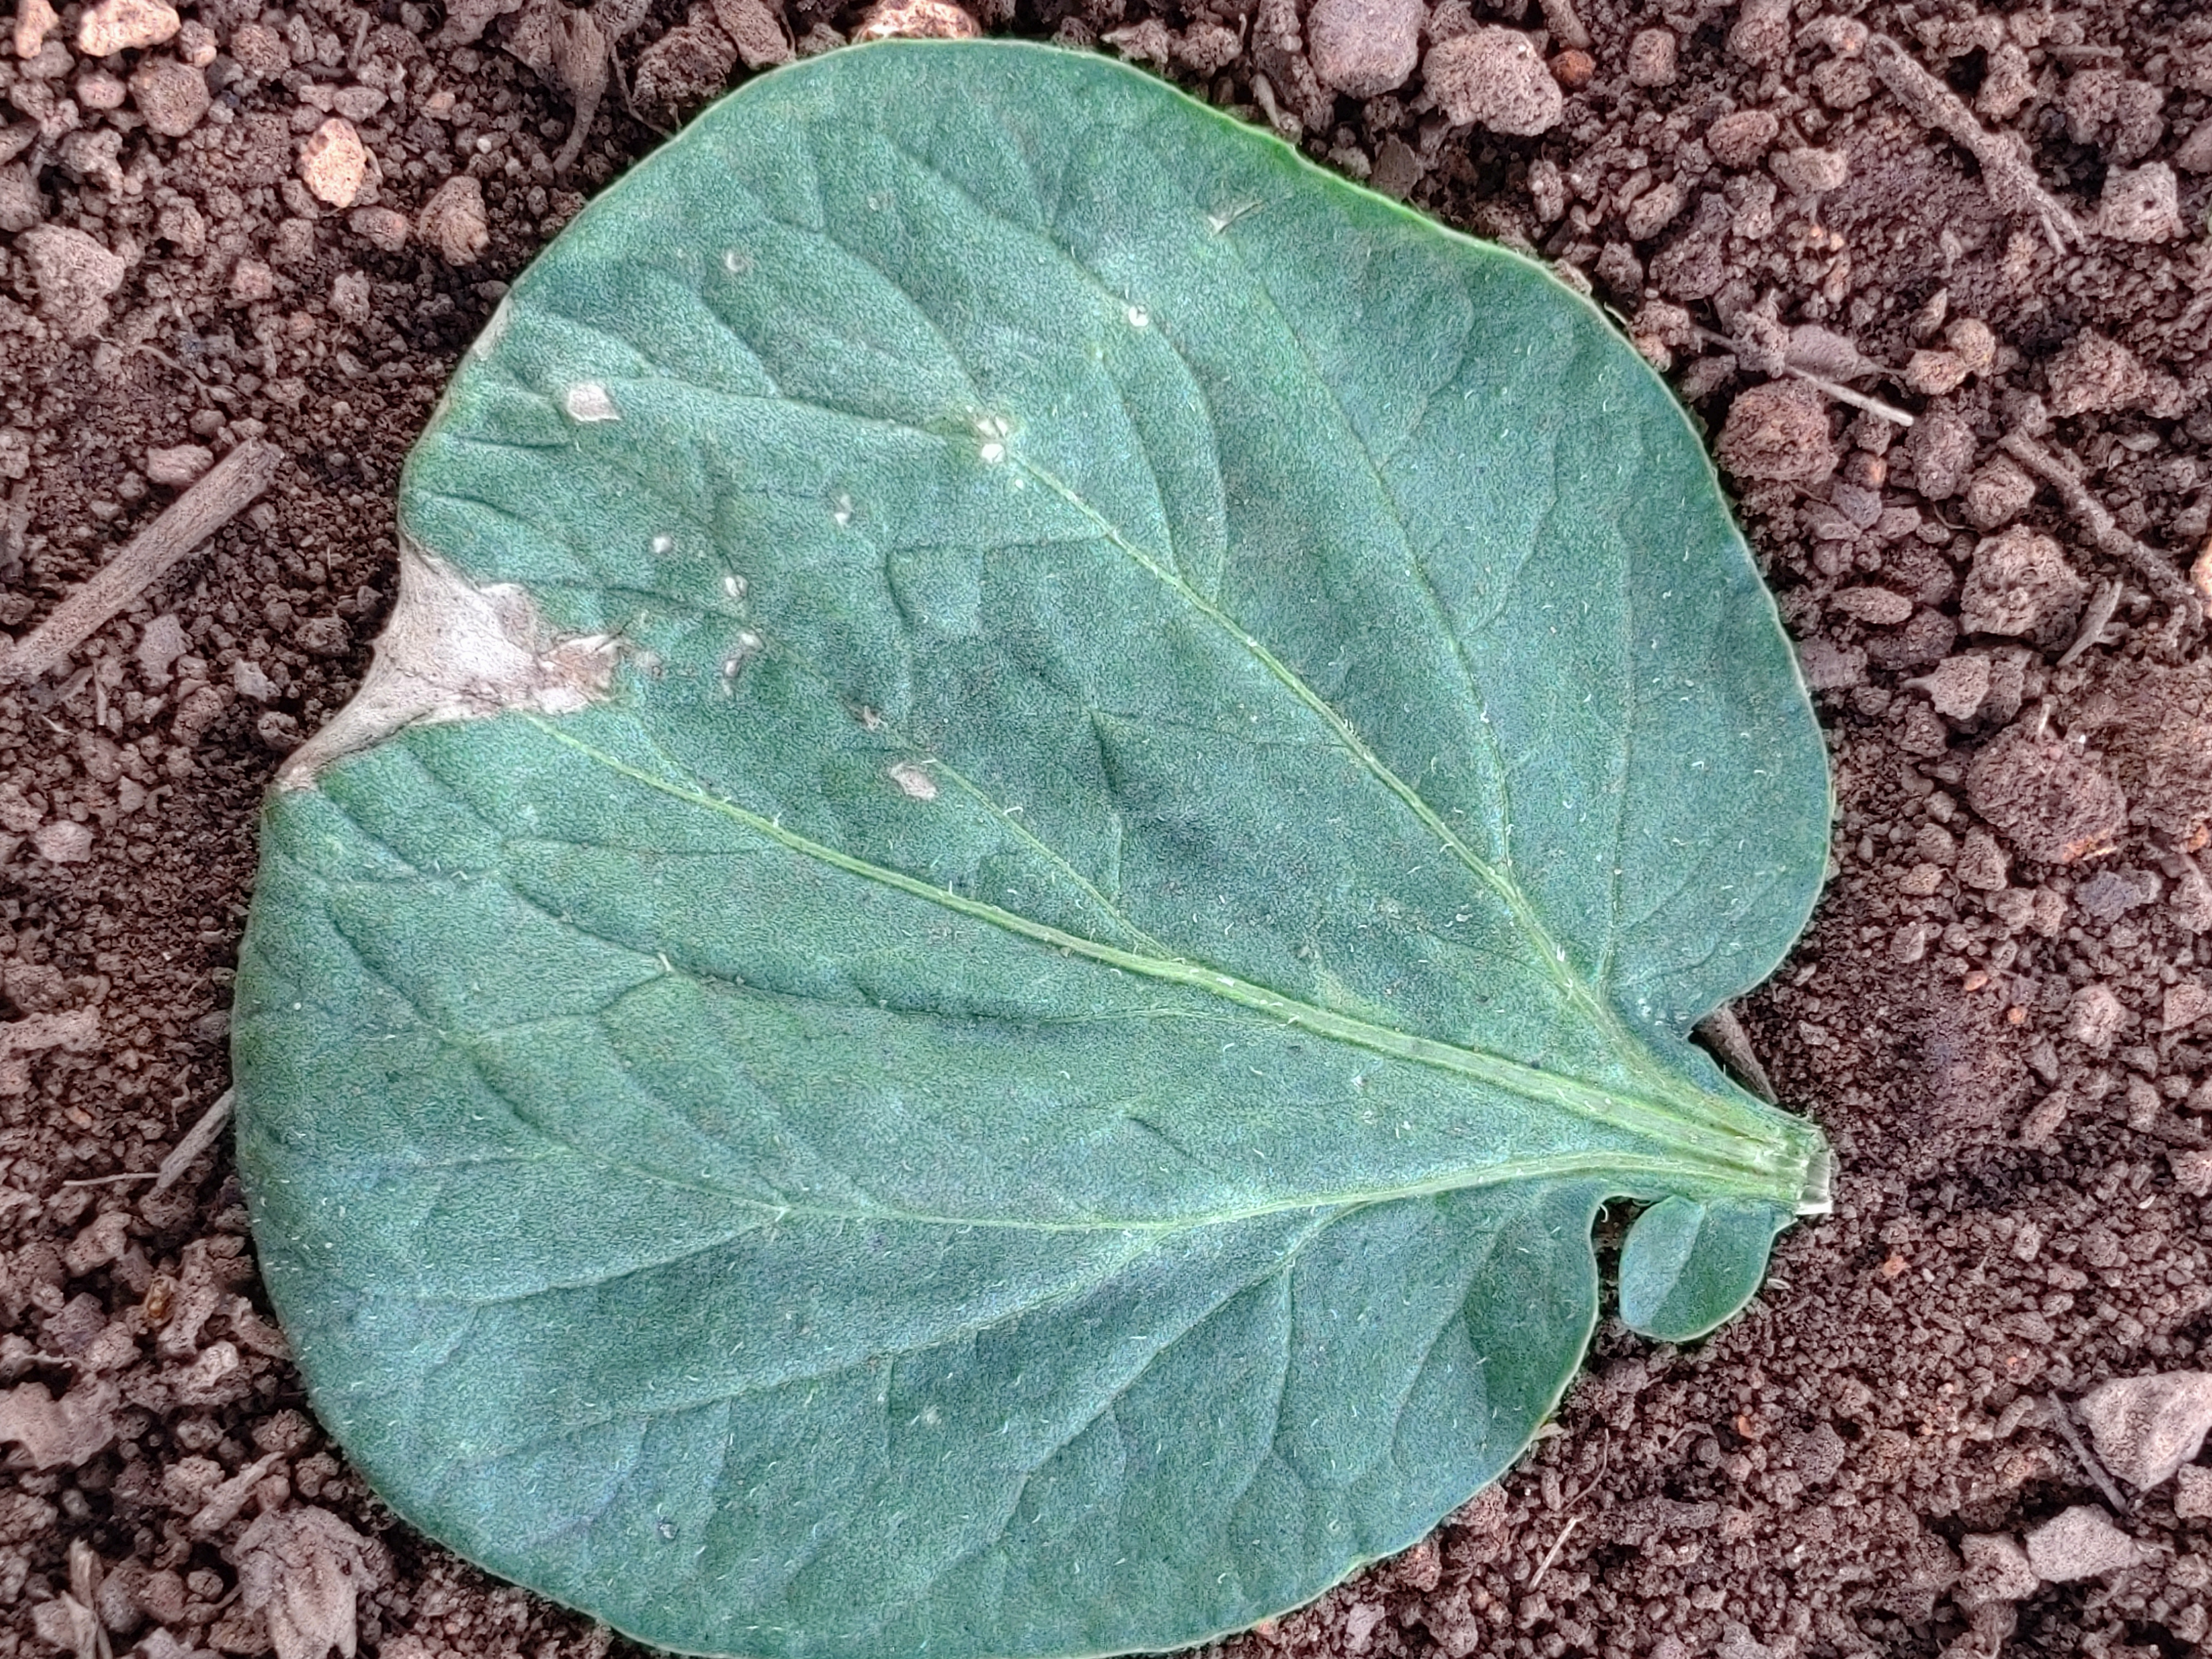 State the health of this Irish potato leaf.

early blight
